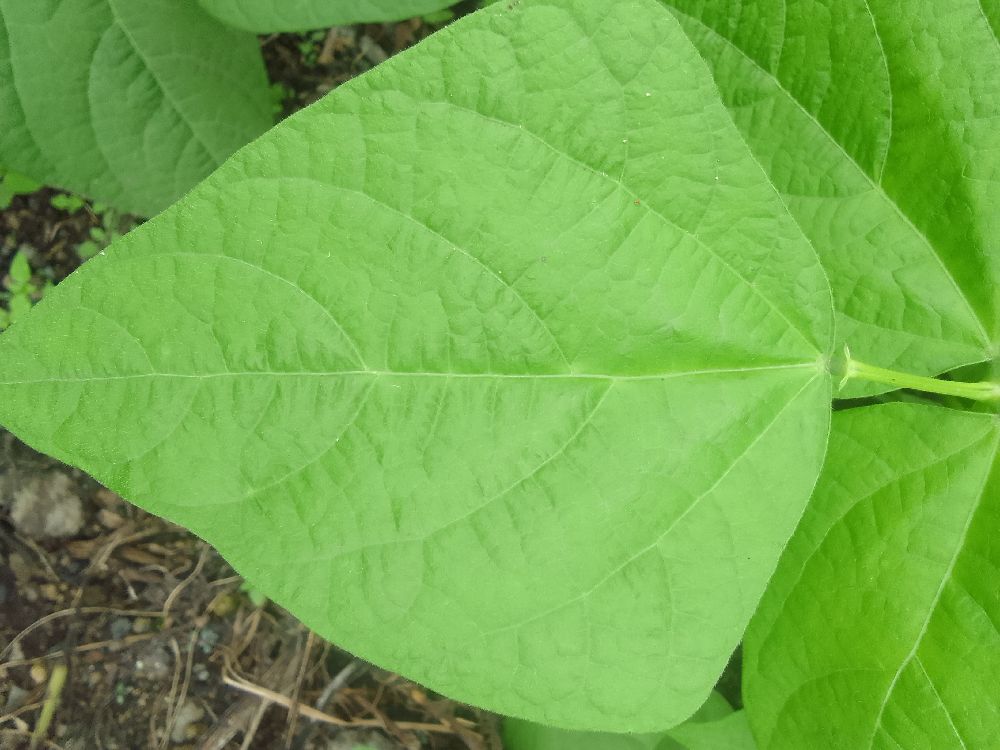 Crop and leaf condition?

common bean, healthy
